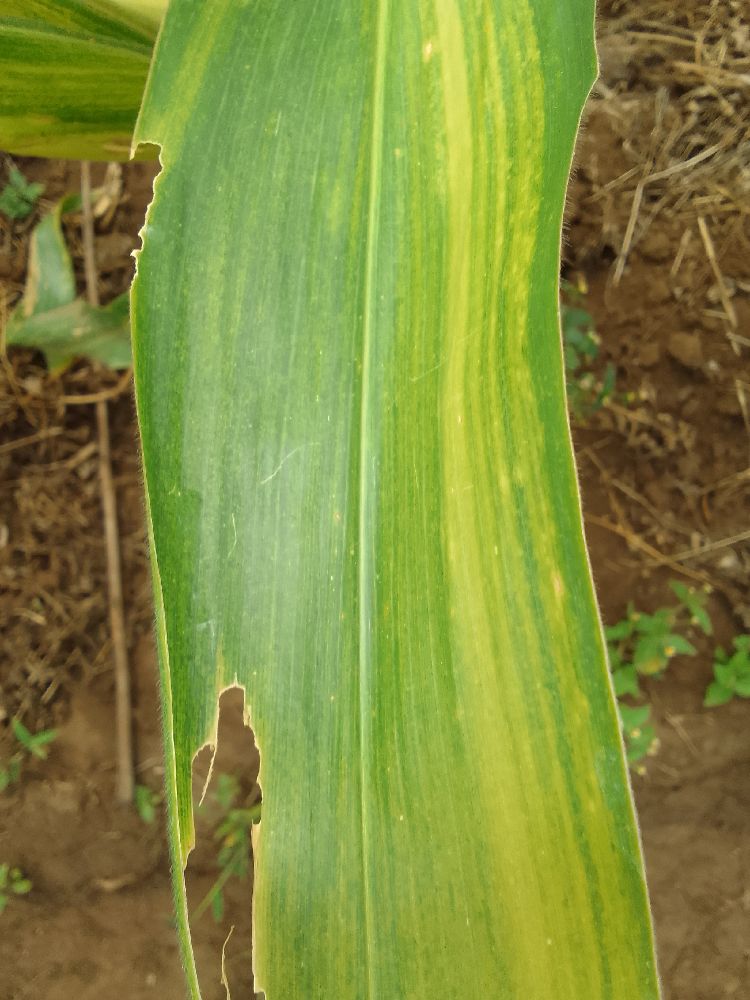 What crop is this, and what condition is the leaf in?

maize, maize lethal necrosis
